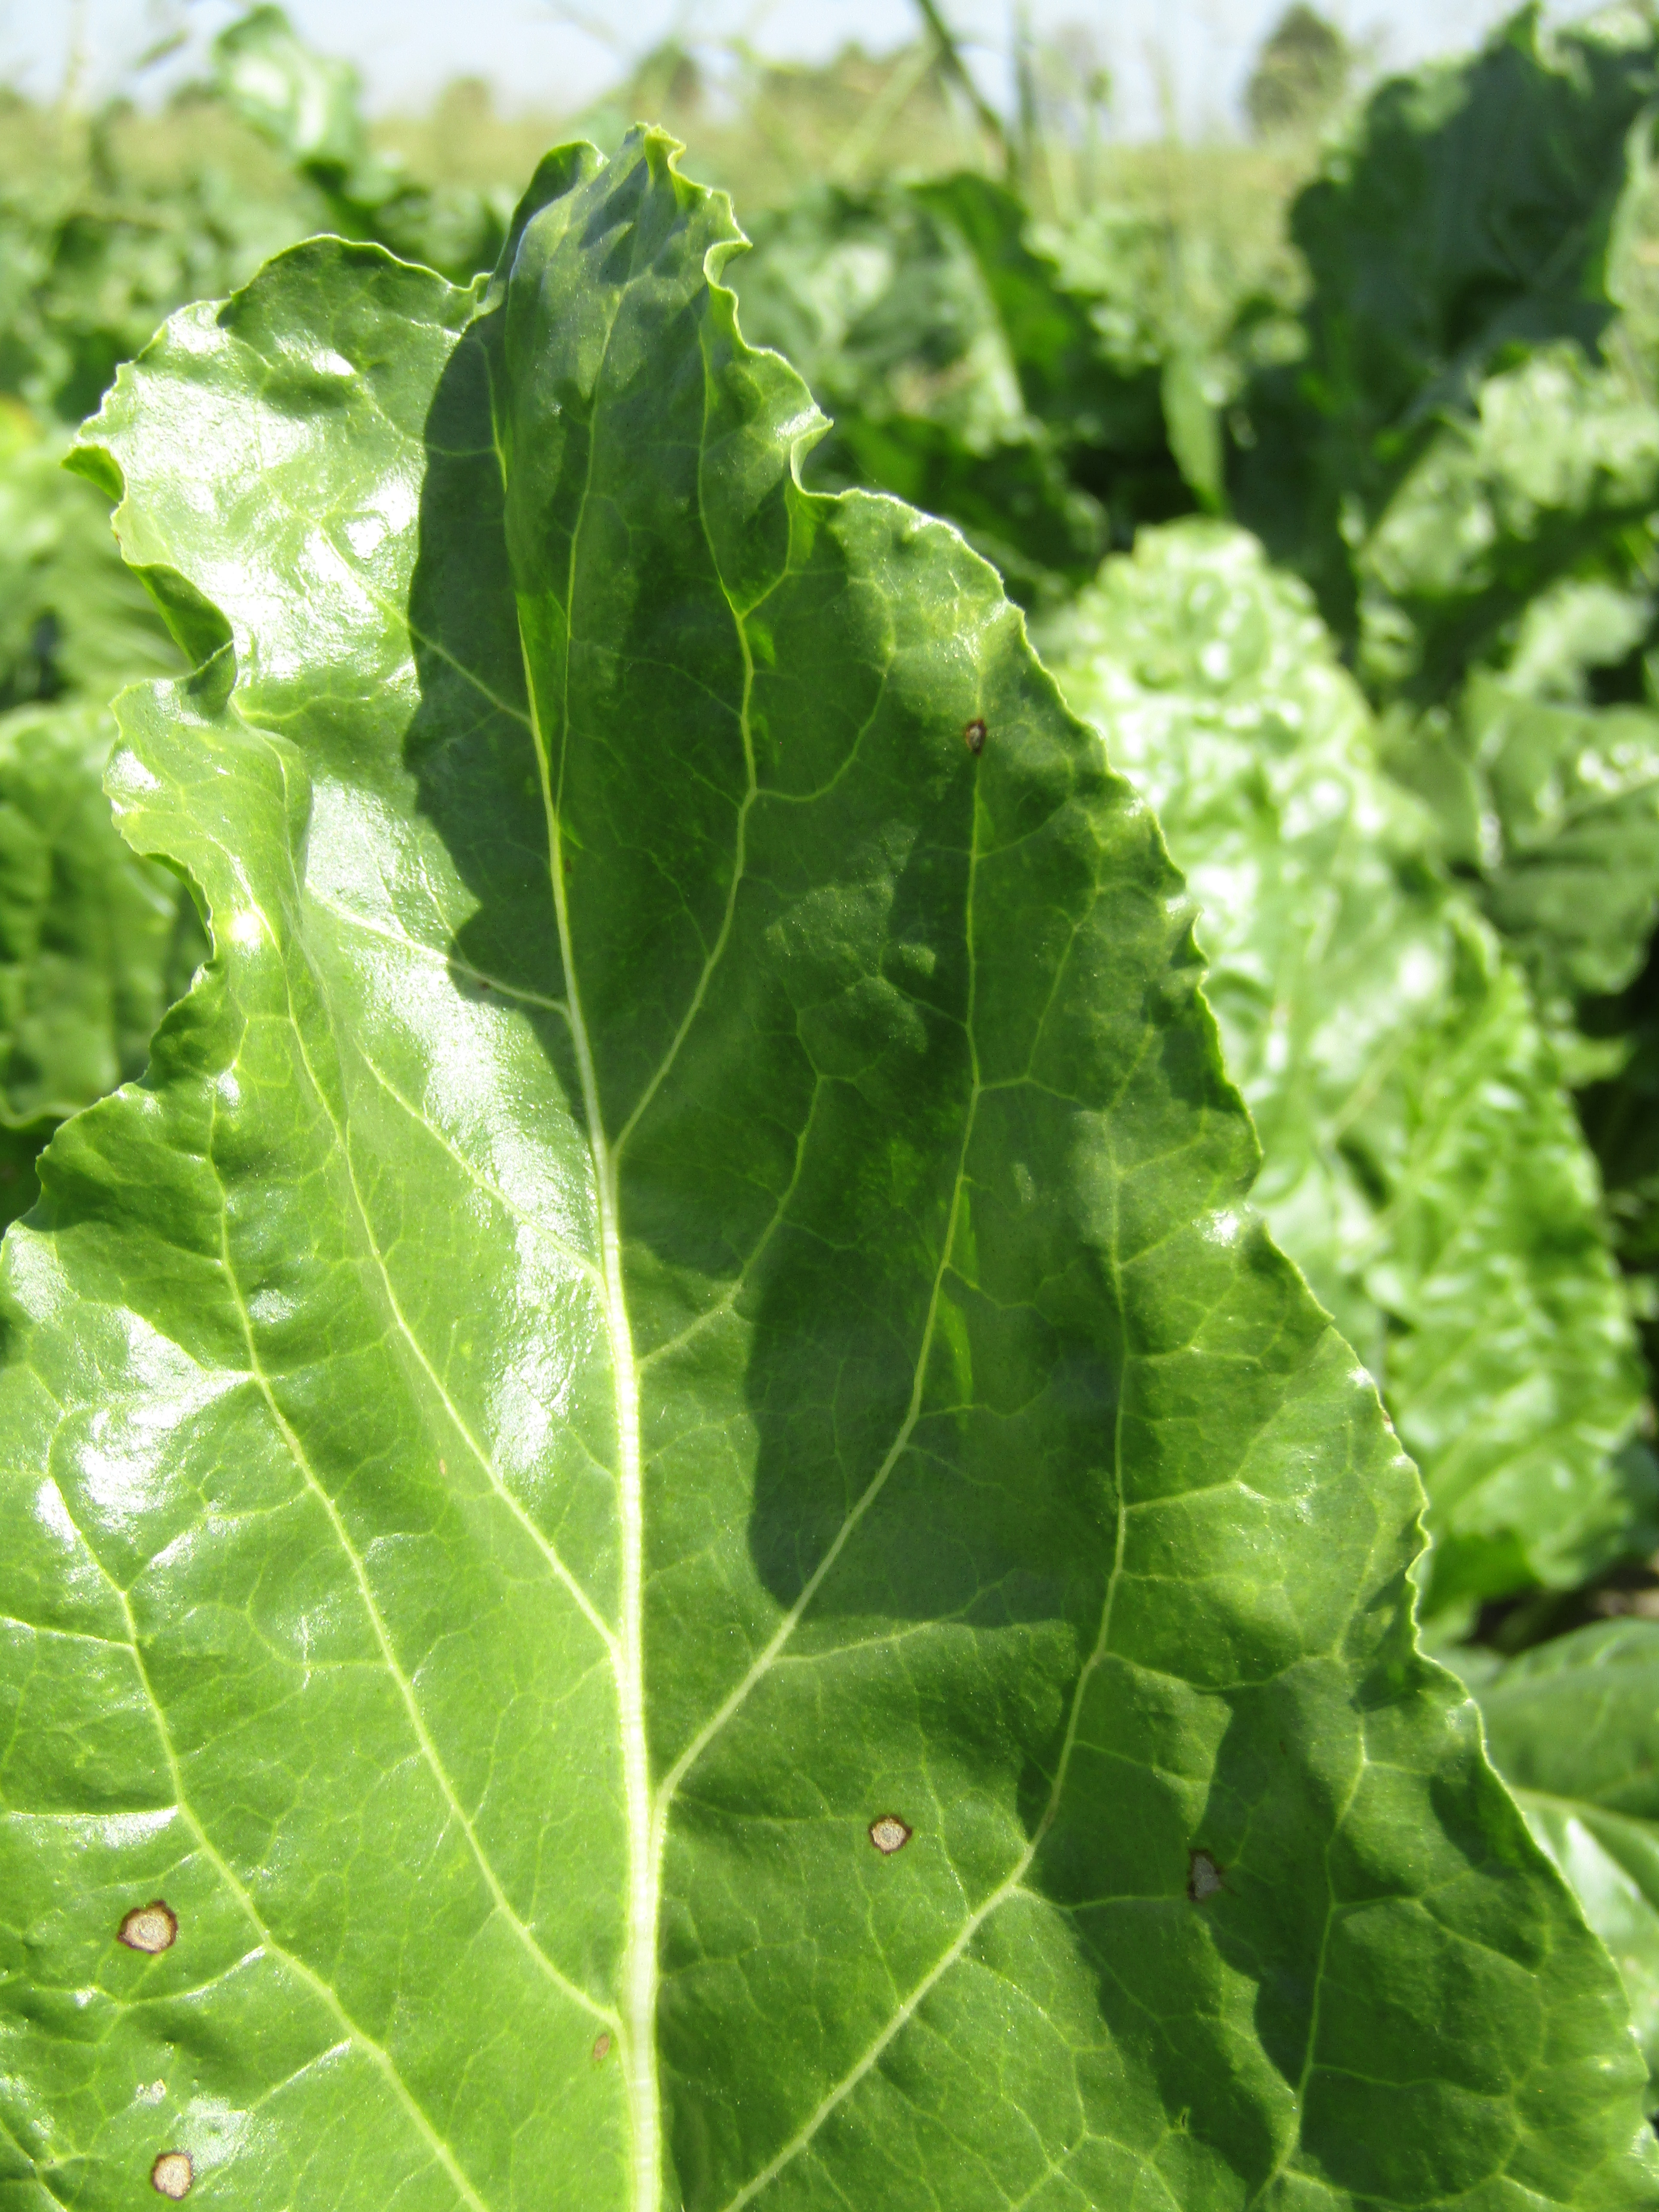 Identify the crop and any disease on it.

beet, cercospora
